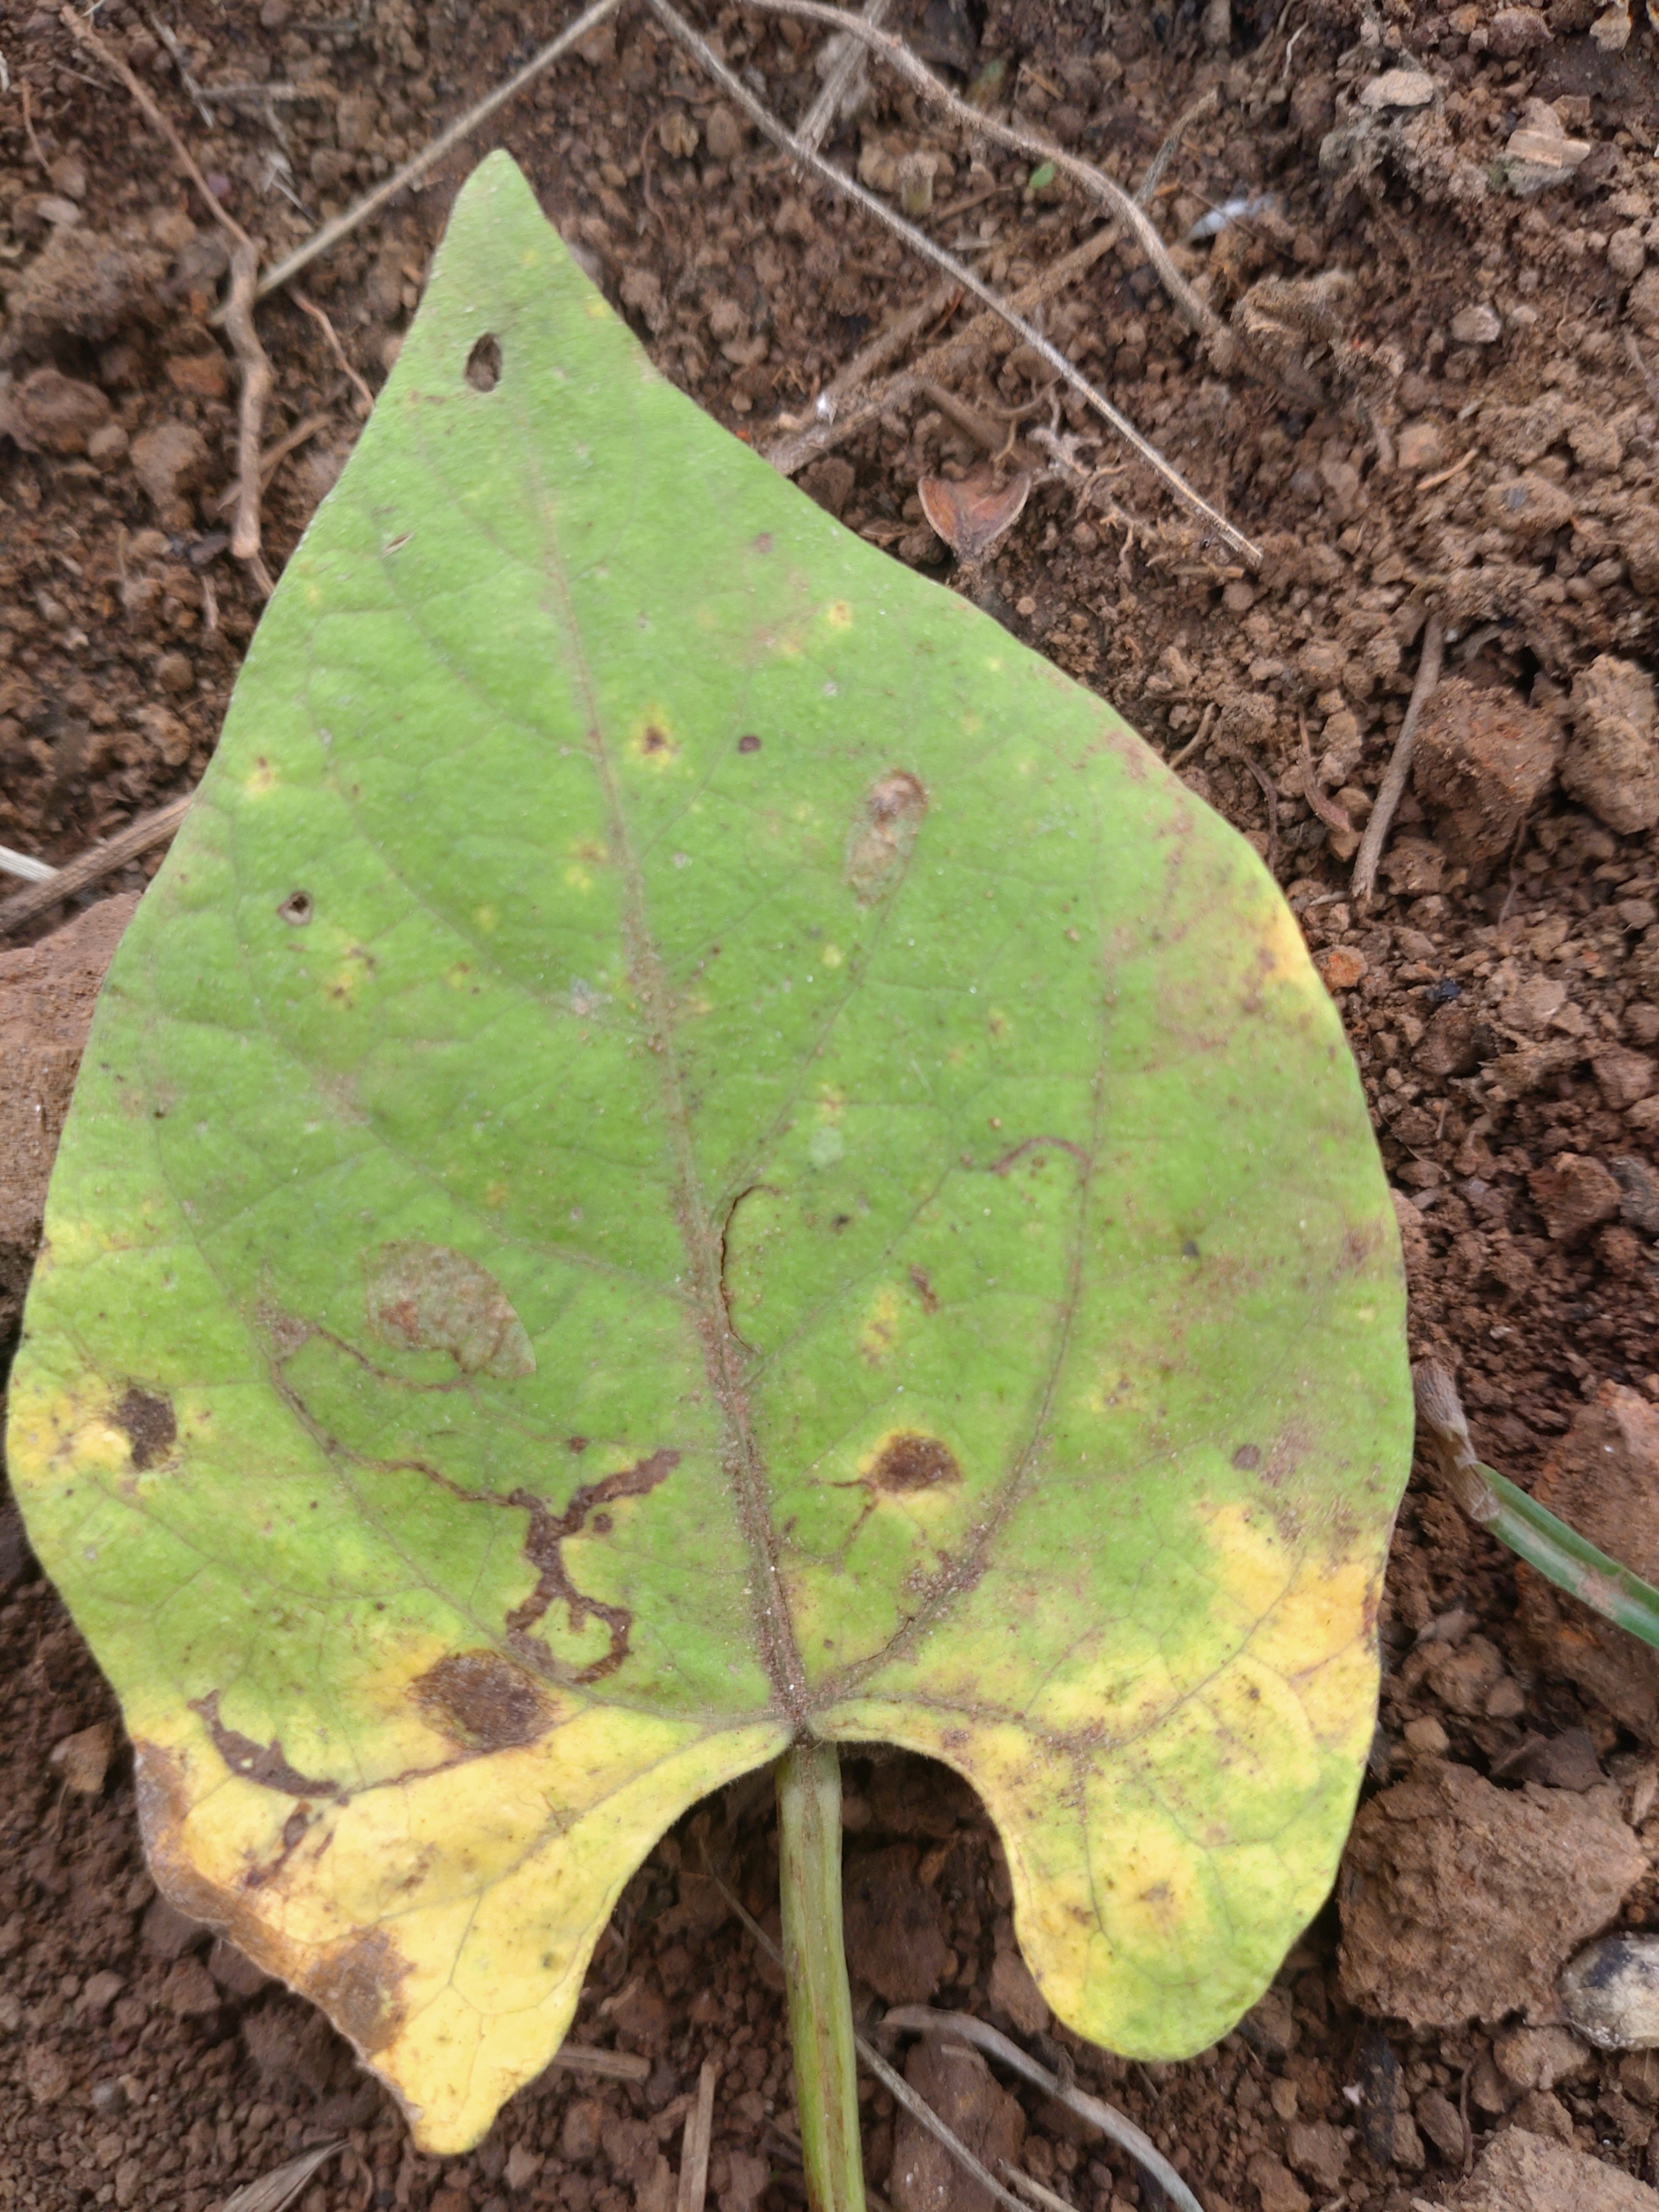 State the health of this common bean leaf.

rust
